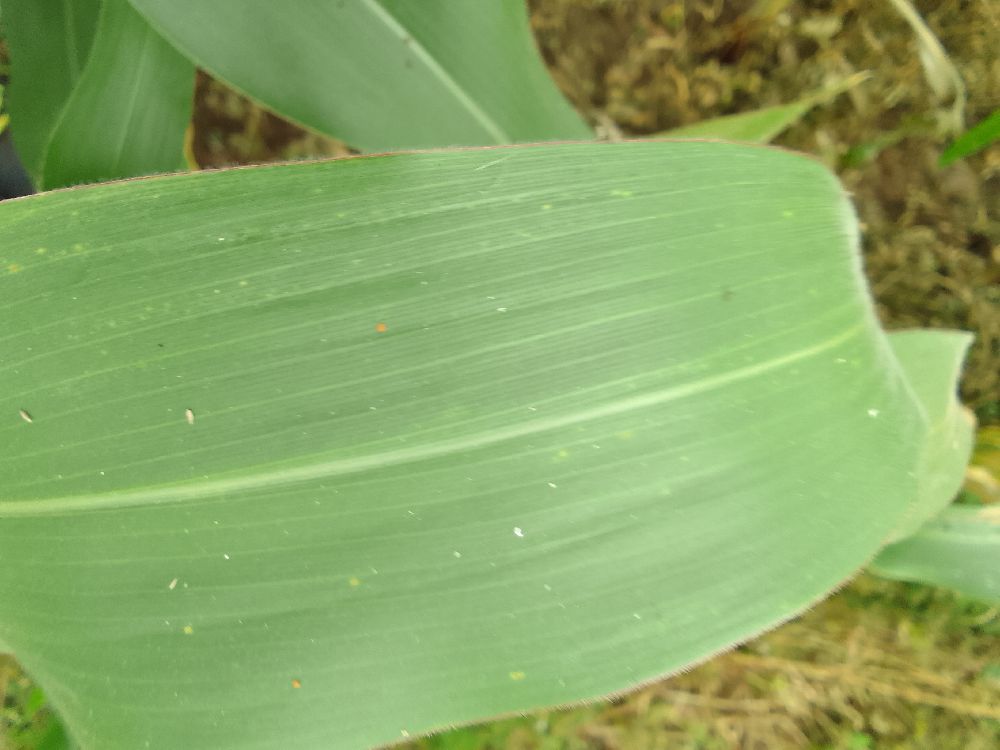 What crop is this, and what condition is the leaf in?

maize, healthy
